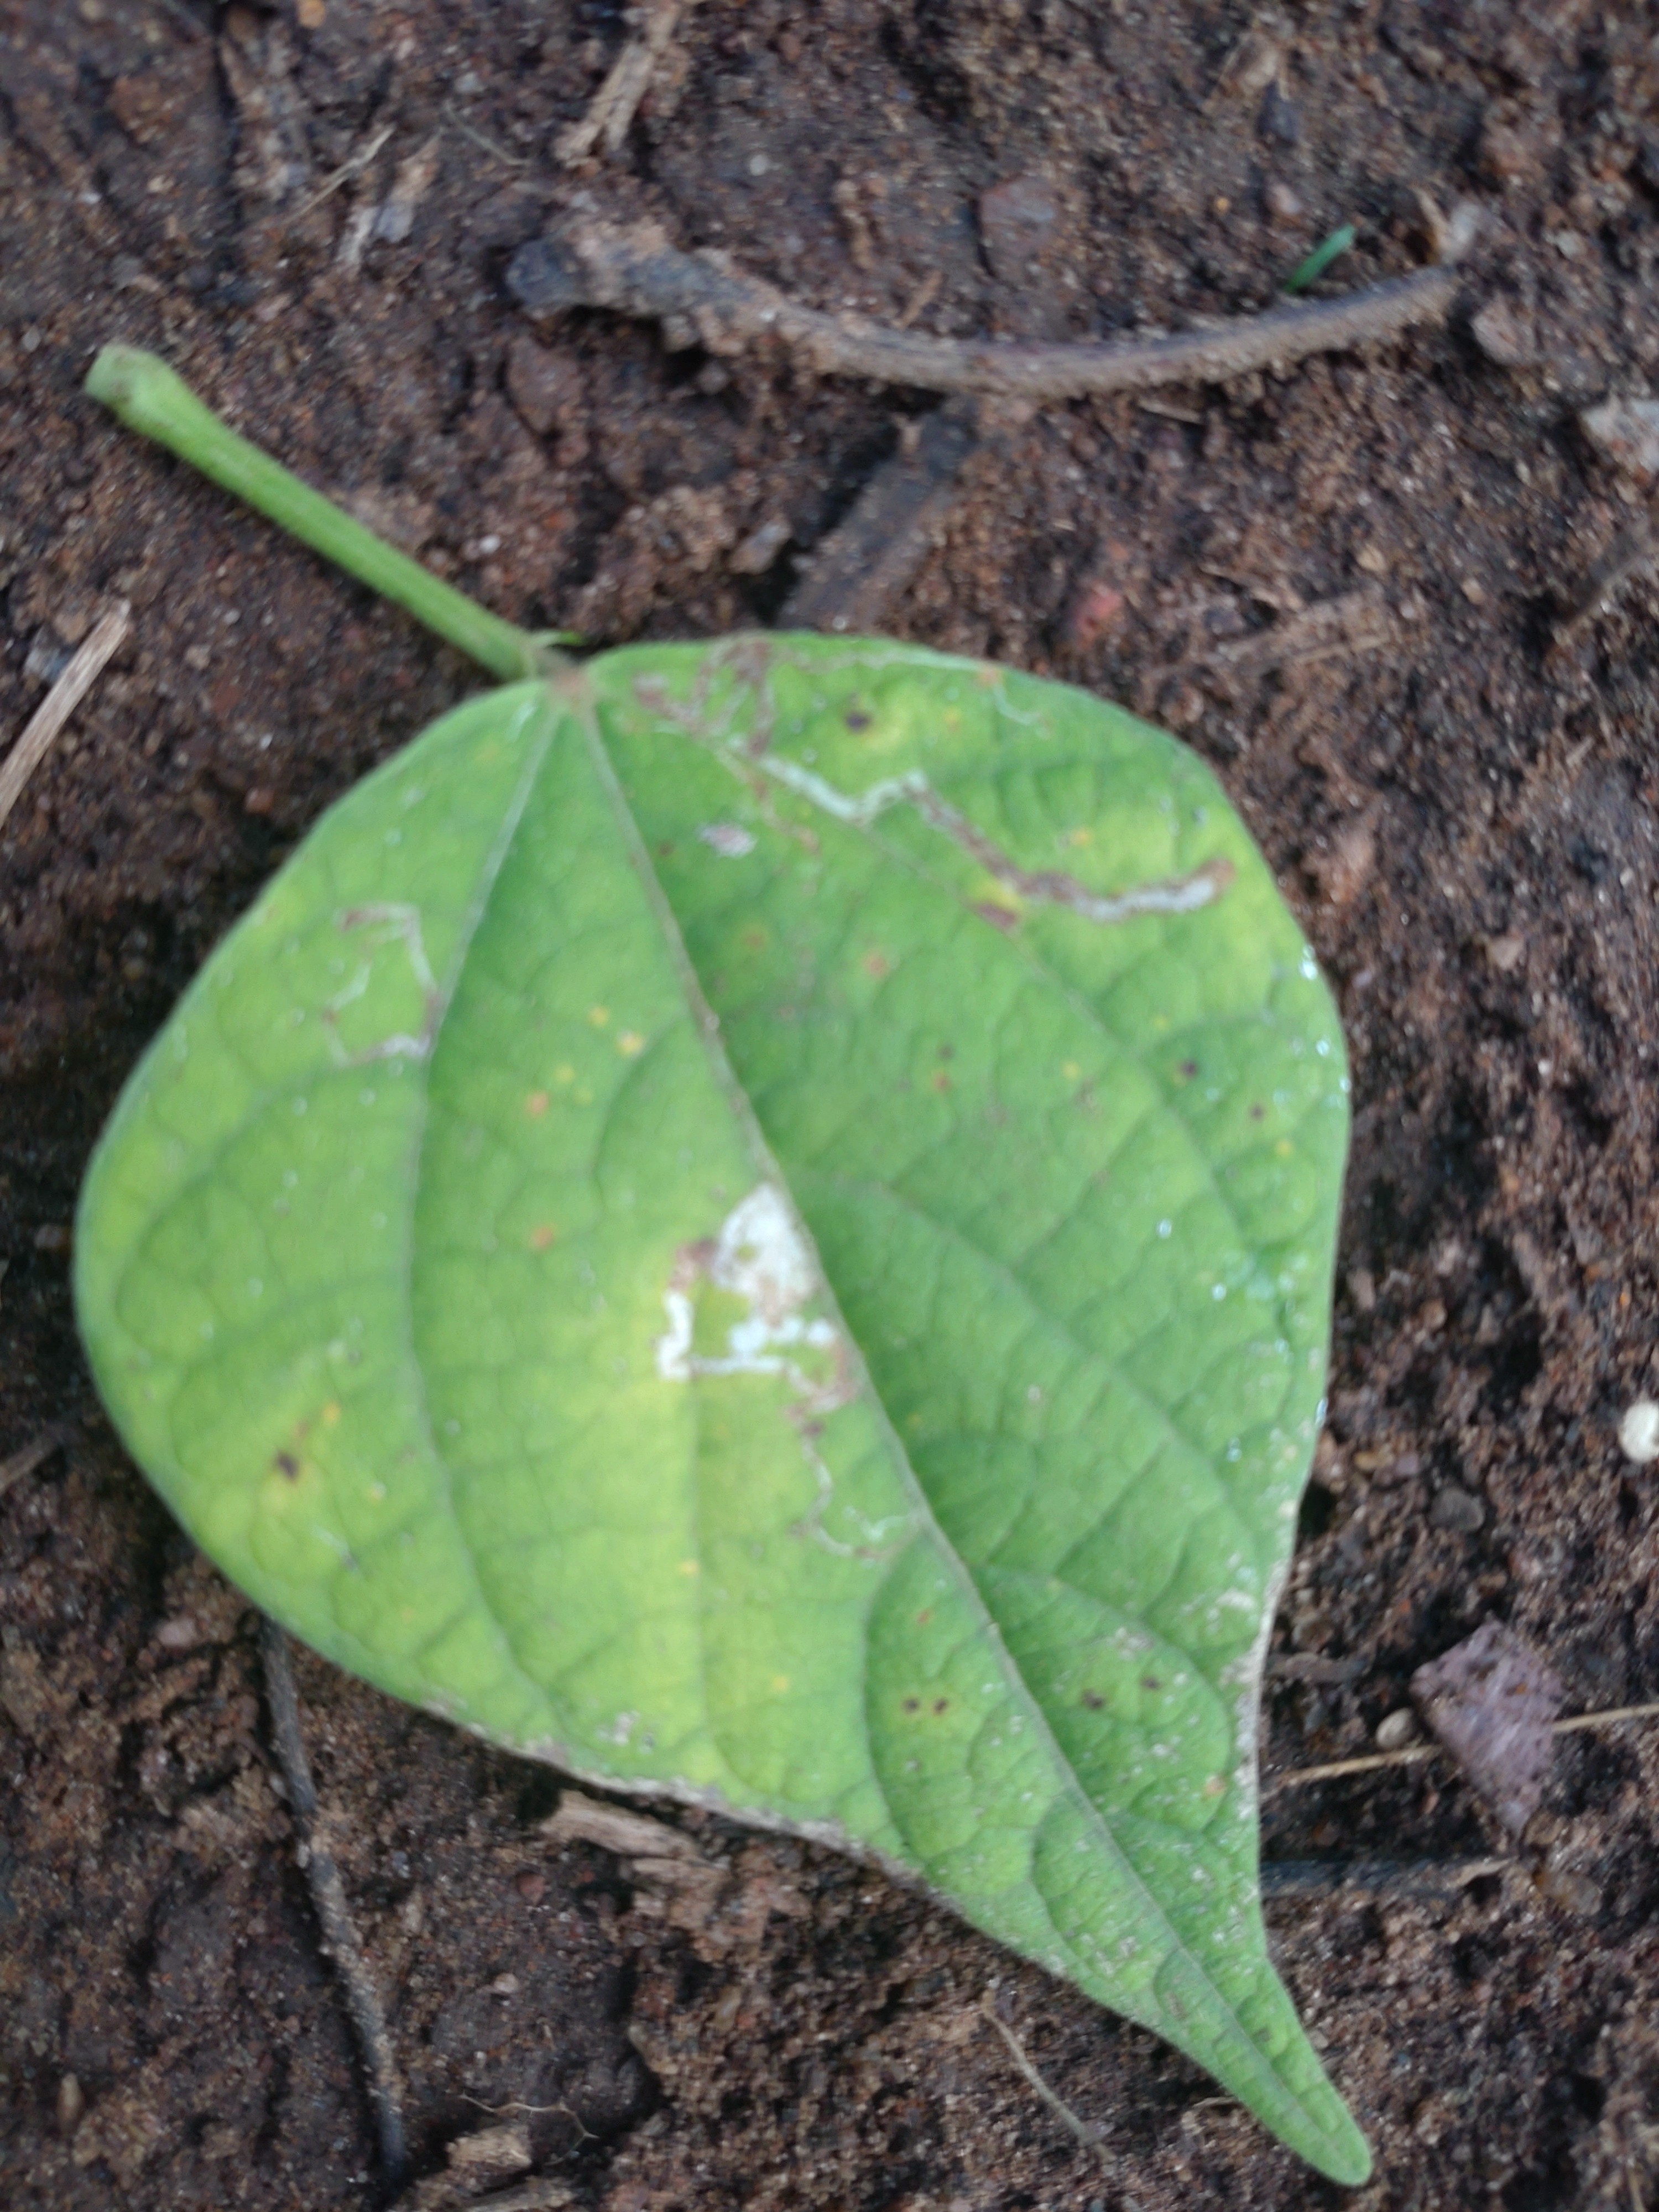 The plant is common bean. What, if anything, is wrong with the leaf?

rust
